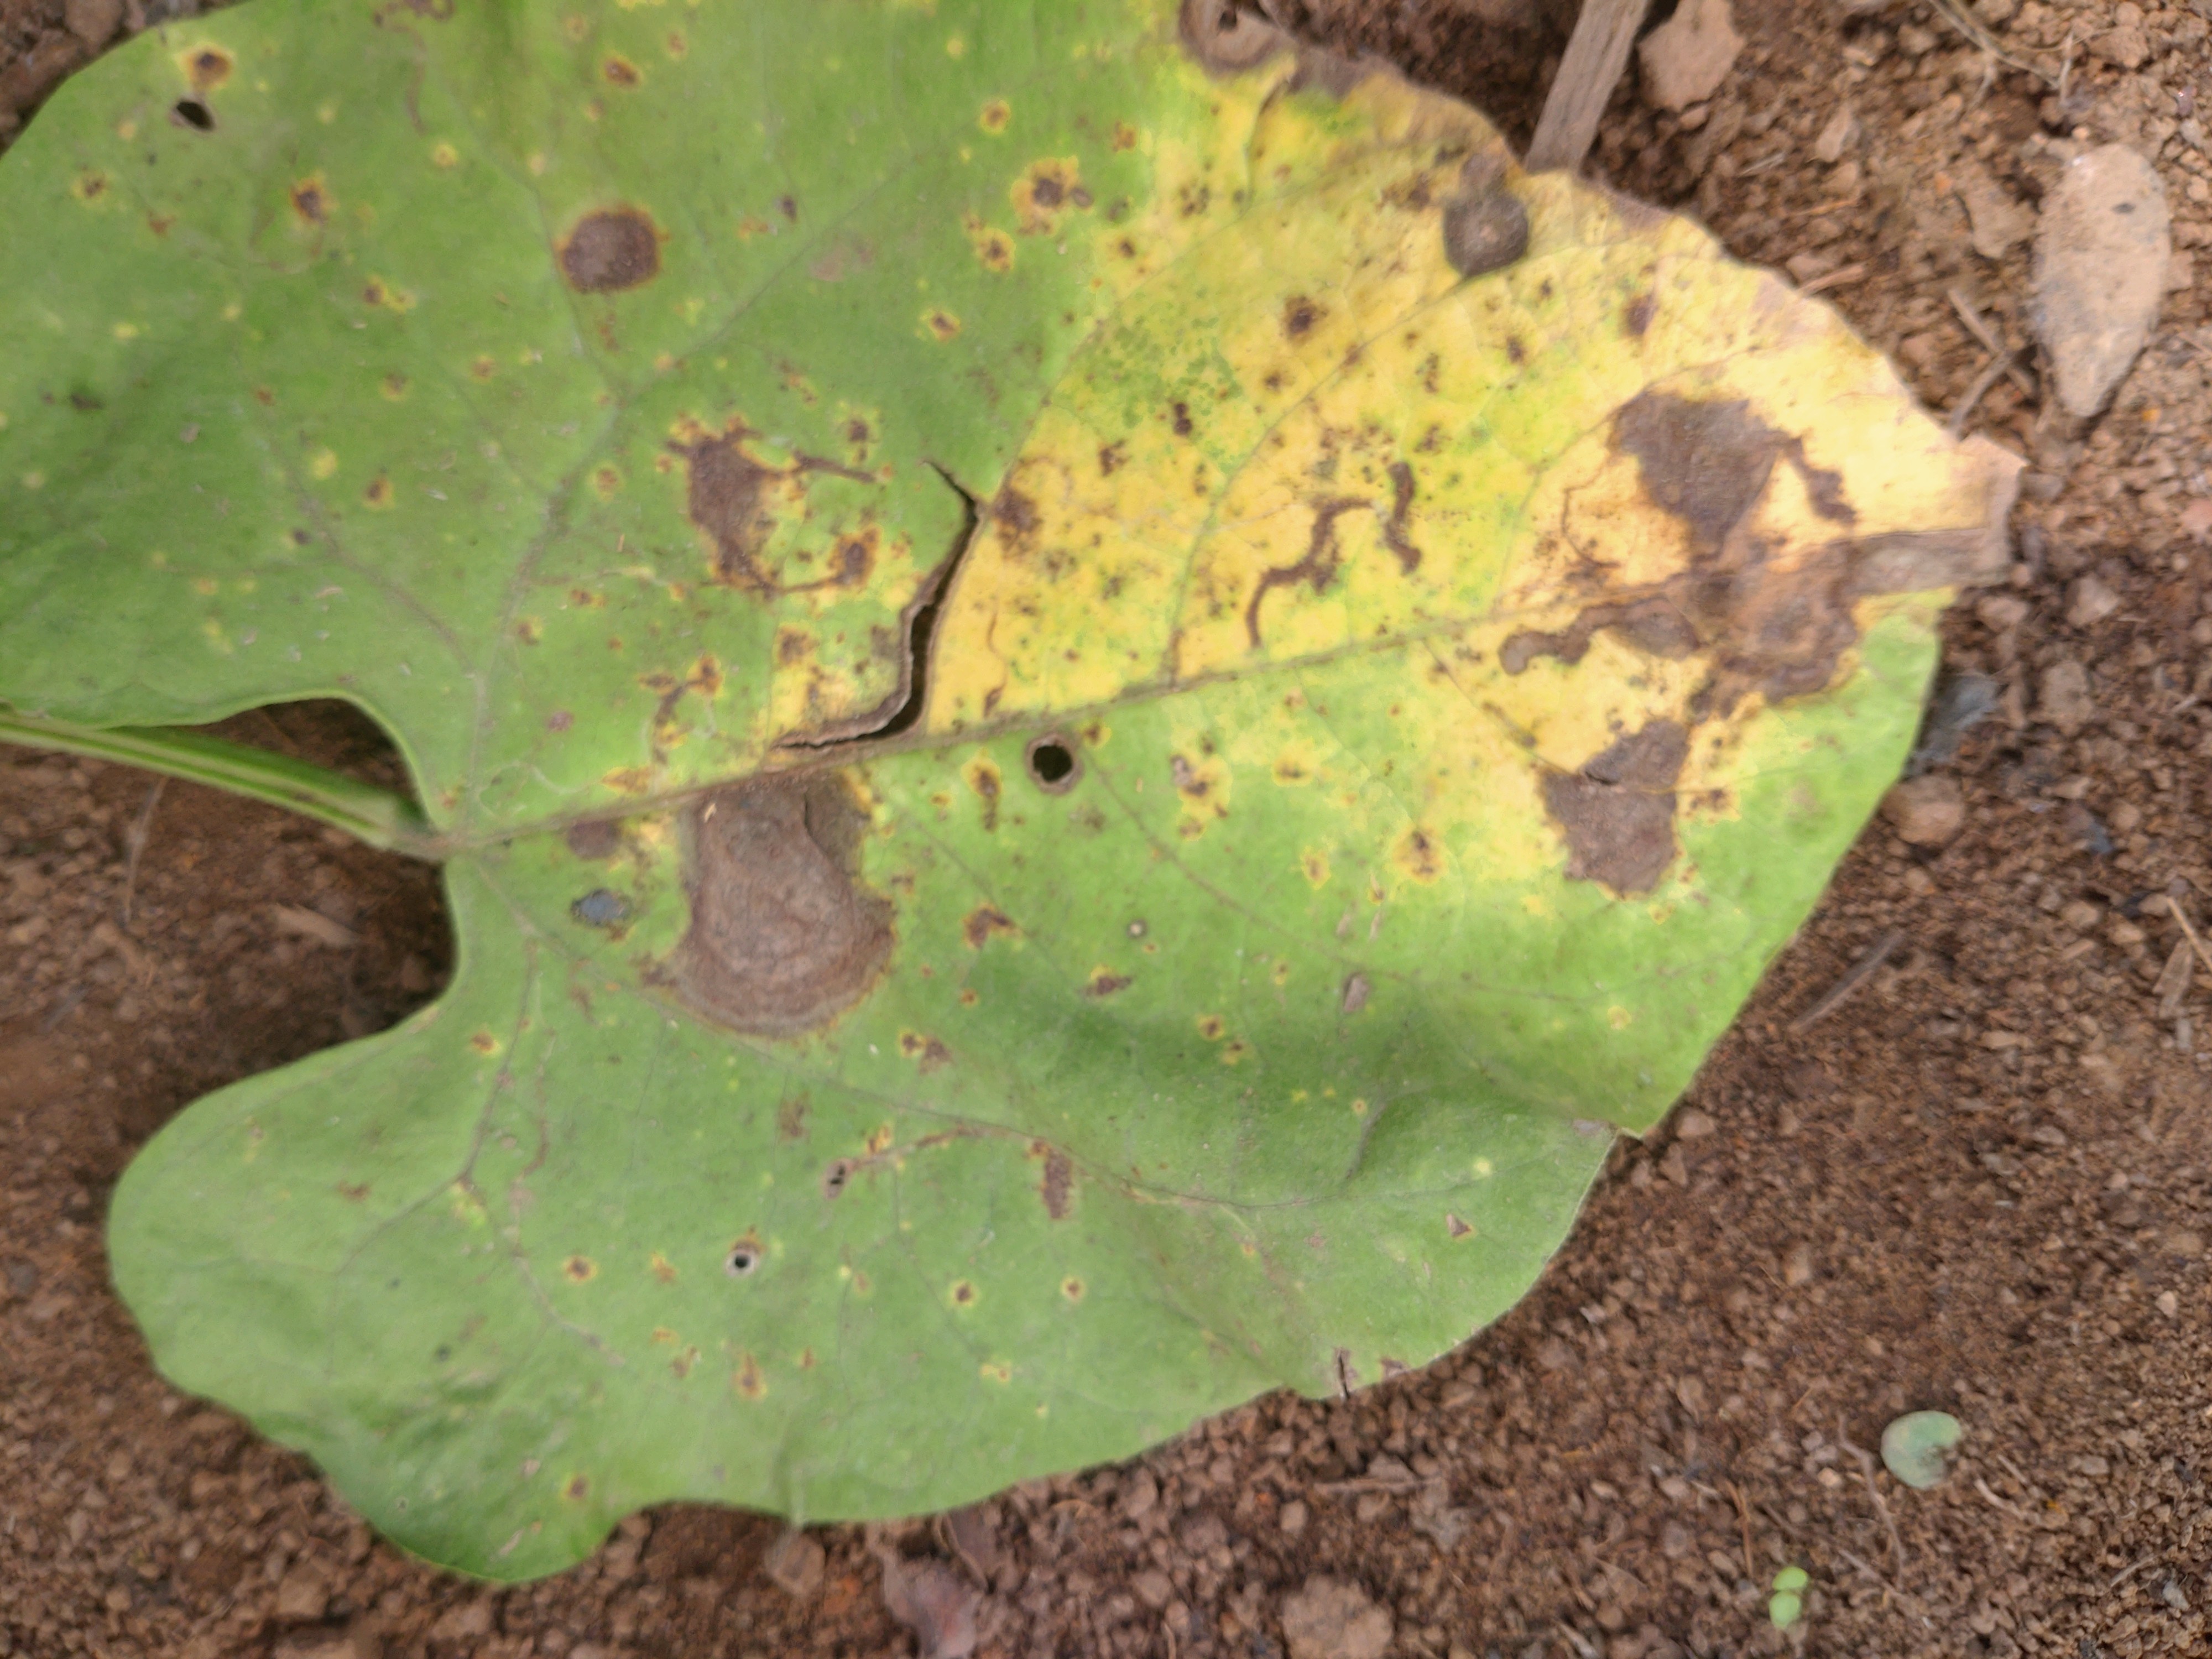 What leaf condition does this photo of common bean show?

rust
